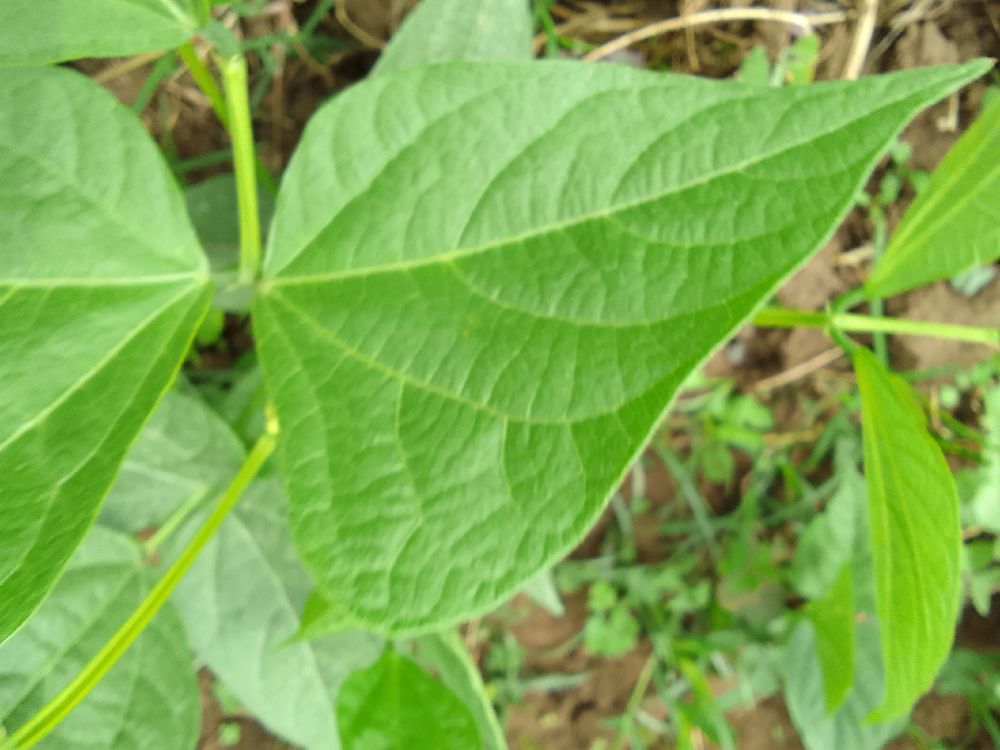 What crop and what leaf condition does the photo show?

common bean, healthy
